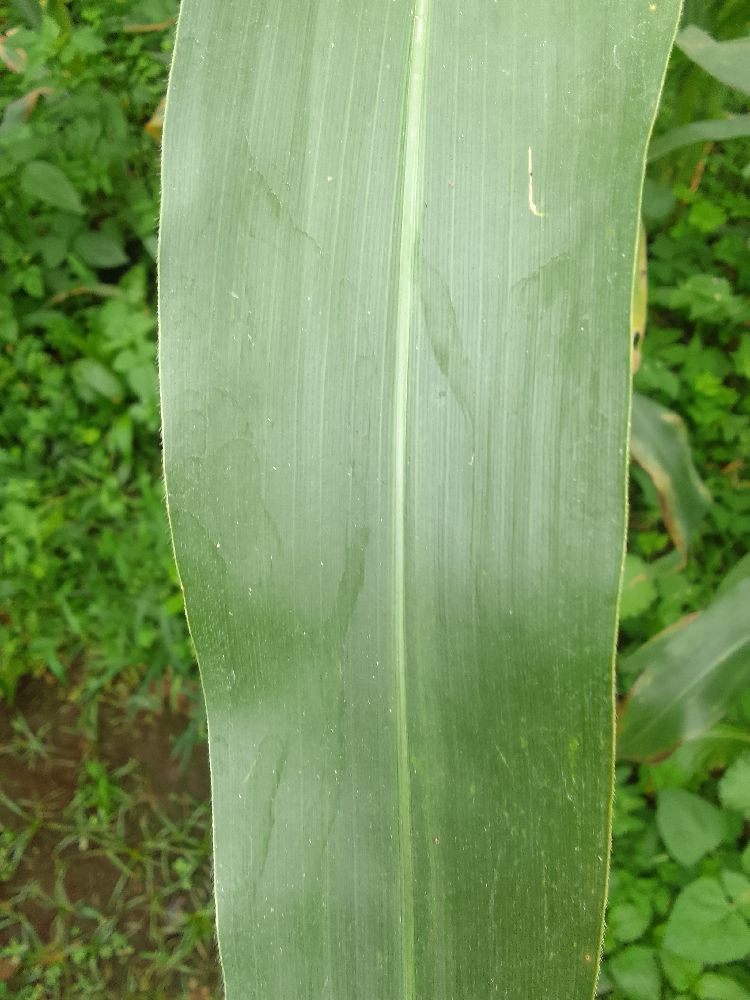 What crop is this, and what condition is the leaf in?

maize, healthy
